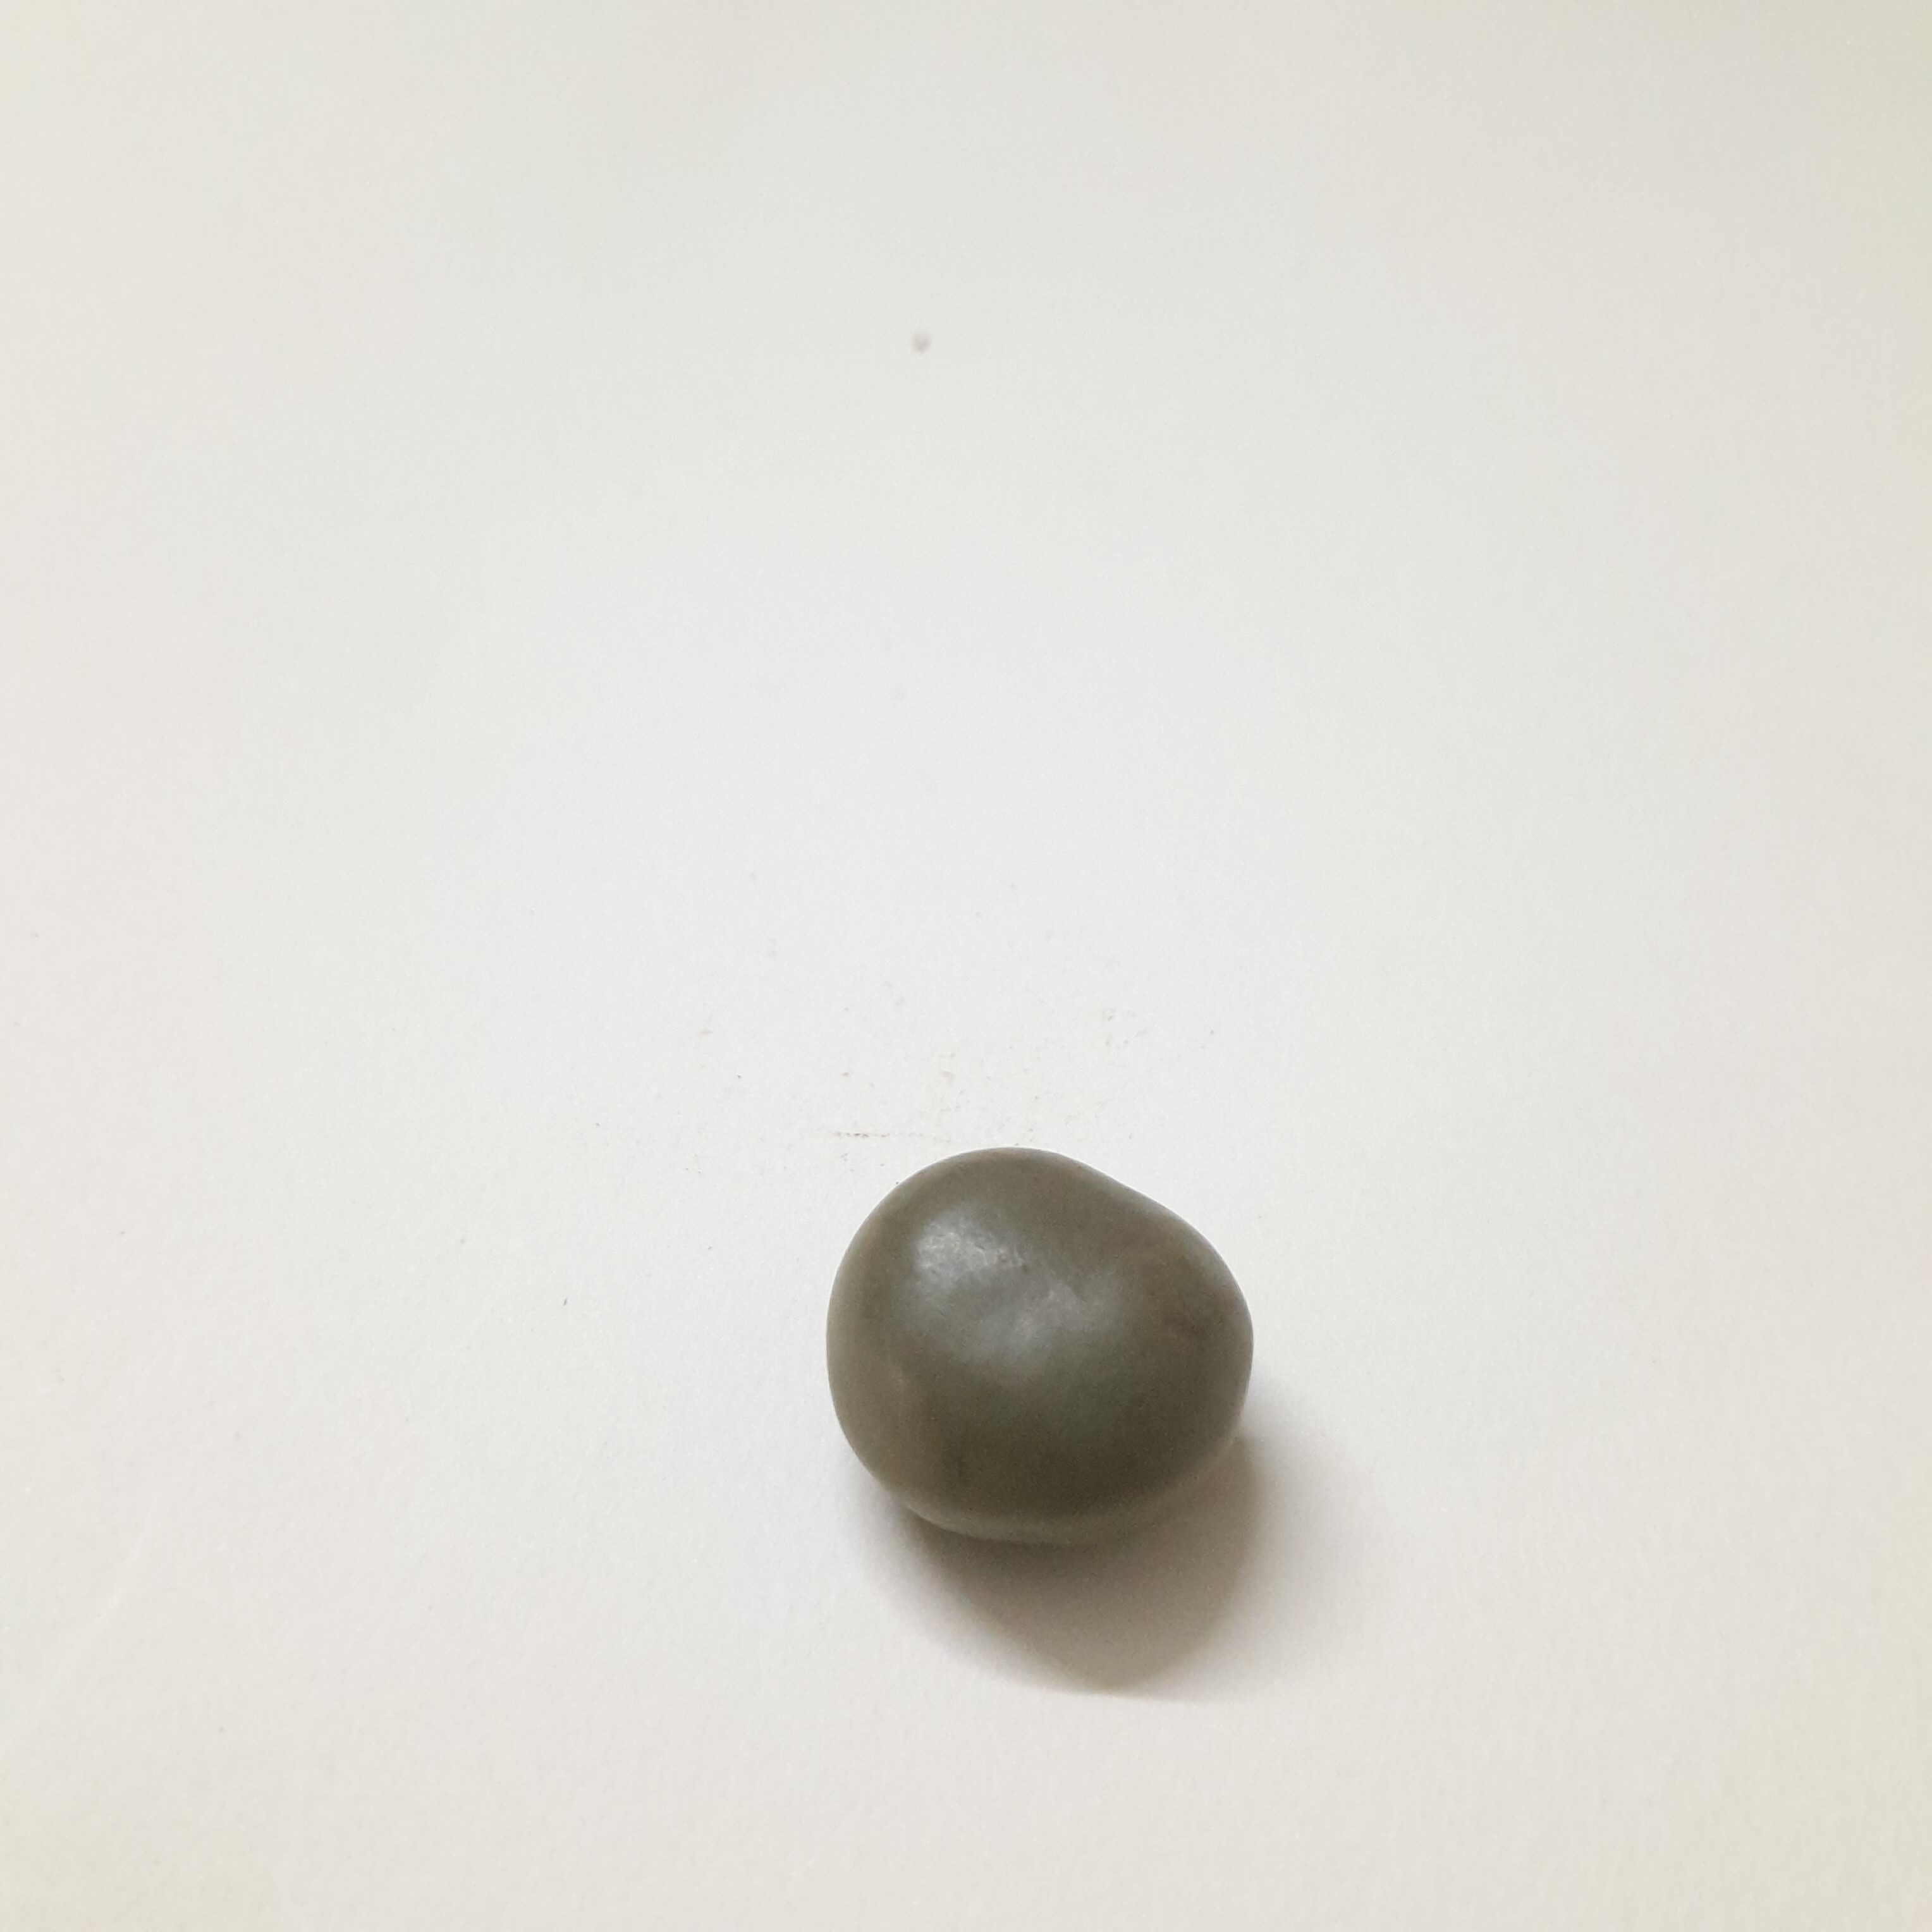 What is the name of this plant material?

sagargota
